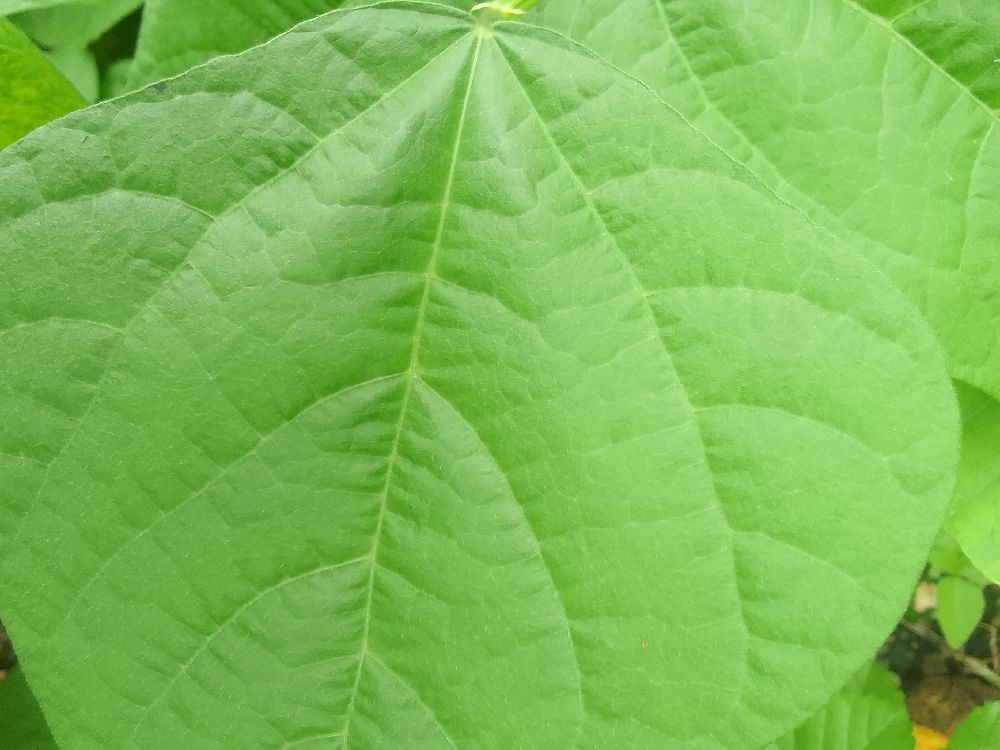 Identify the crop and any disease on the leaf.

common bean, healthy
